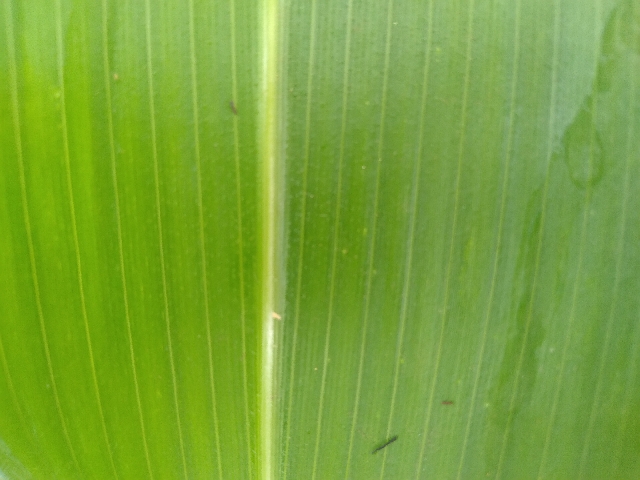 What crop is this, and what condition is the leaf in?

maize, healthy
